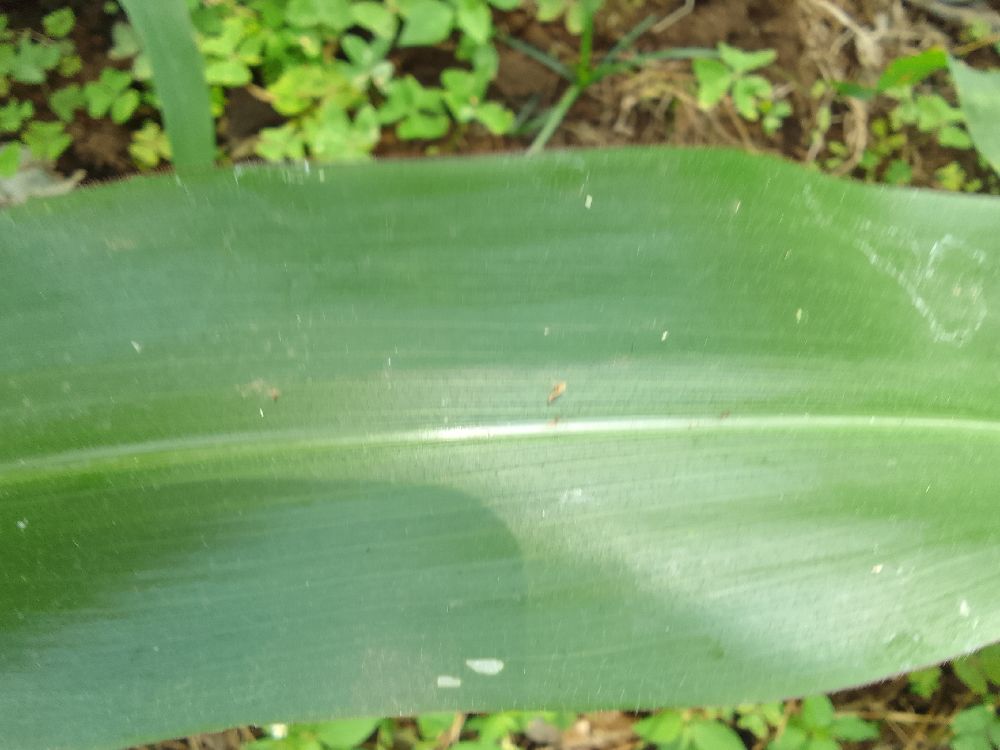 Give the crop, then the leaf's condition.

maize, healthy
